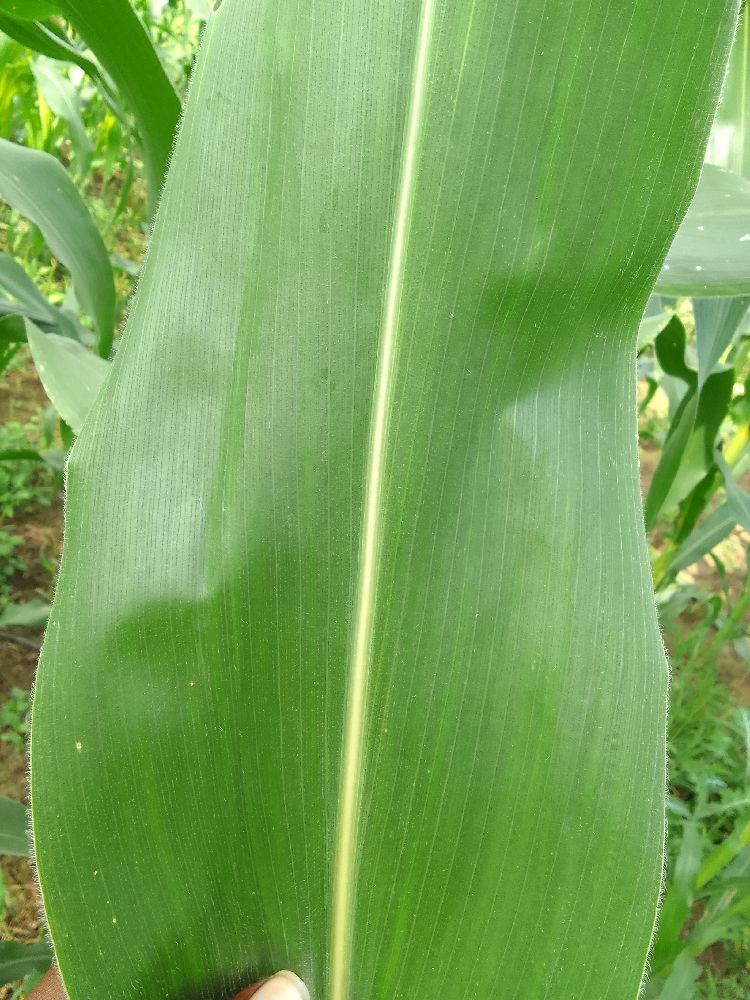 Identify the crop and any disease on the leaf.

maize, healthy
